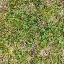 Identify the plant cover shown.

unstructured weed
